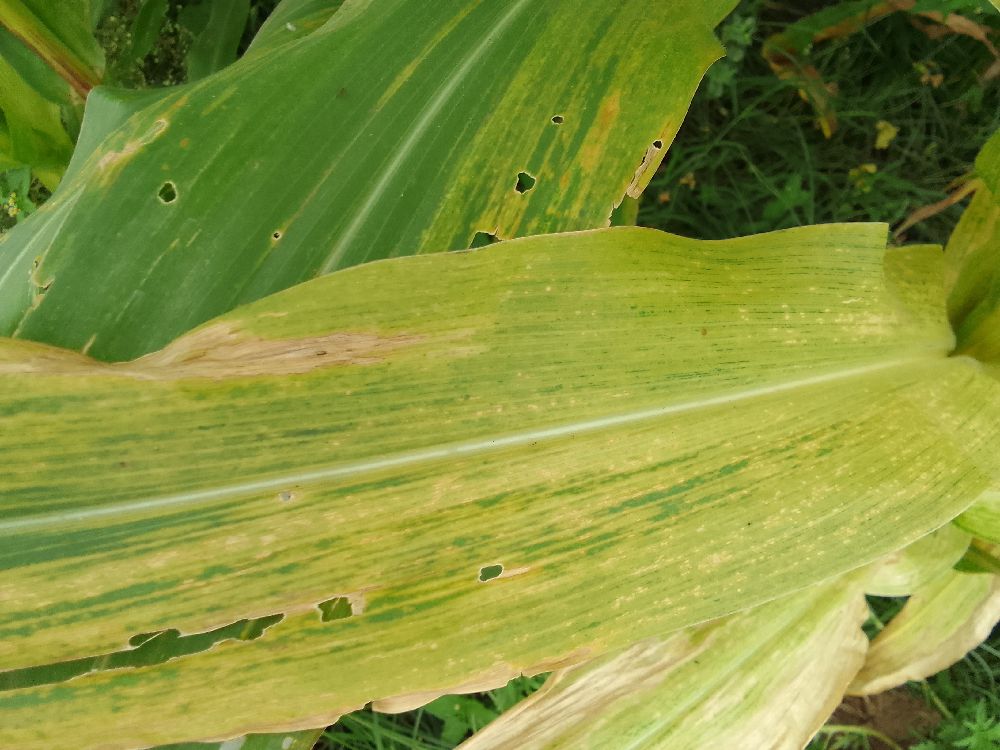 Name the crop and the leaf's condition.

maize, maize lethal necrosis
